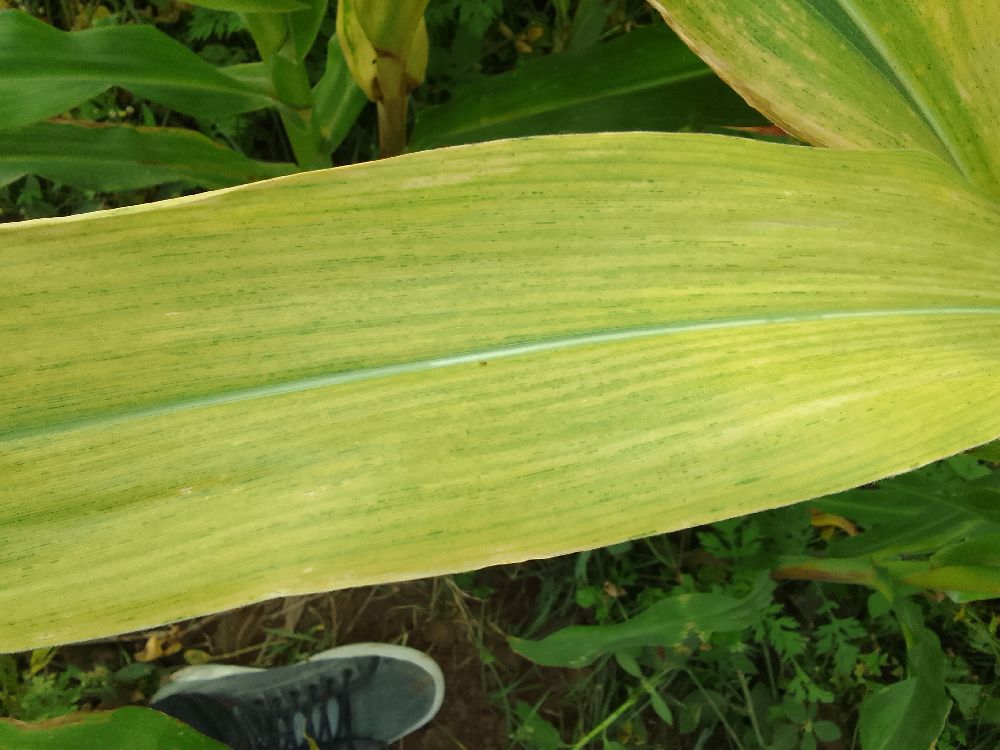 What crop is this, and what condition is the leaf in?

maize, maize lethal necrosis
